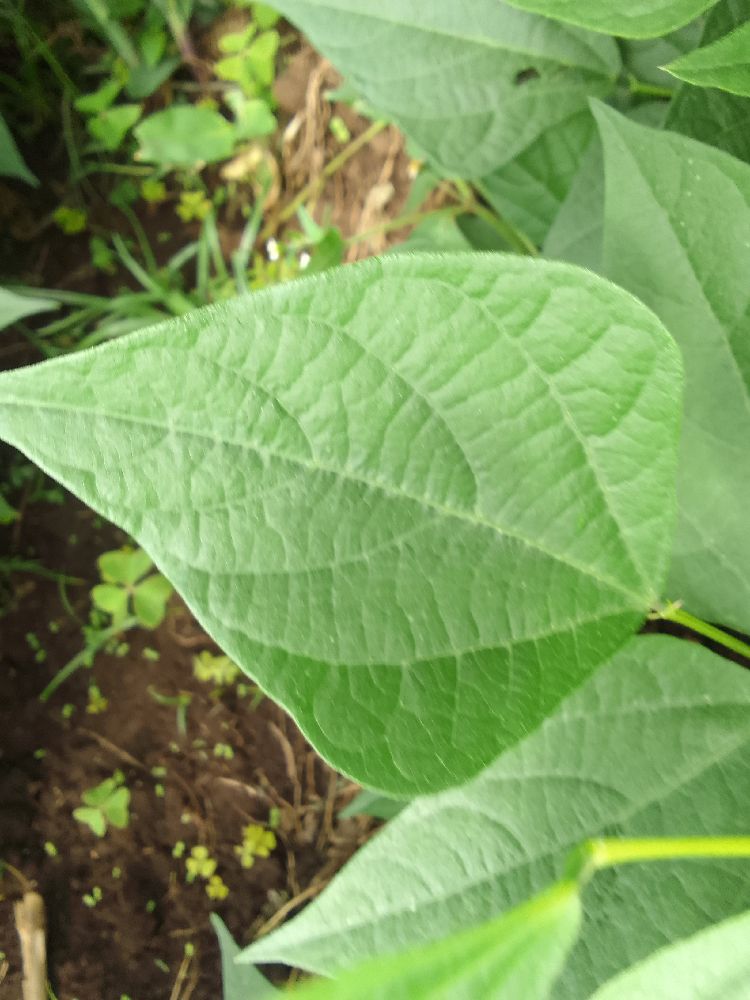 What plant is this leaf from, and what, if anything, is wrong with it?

common bean, healthy
